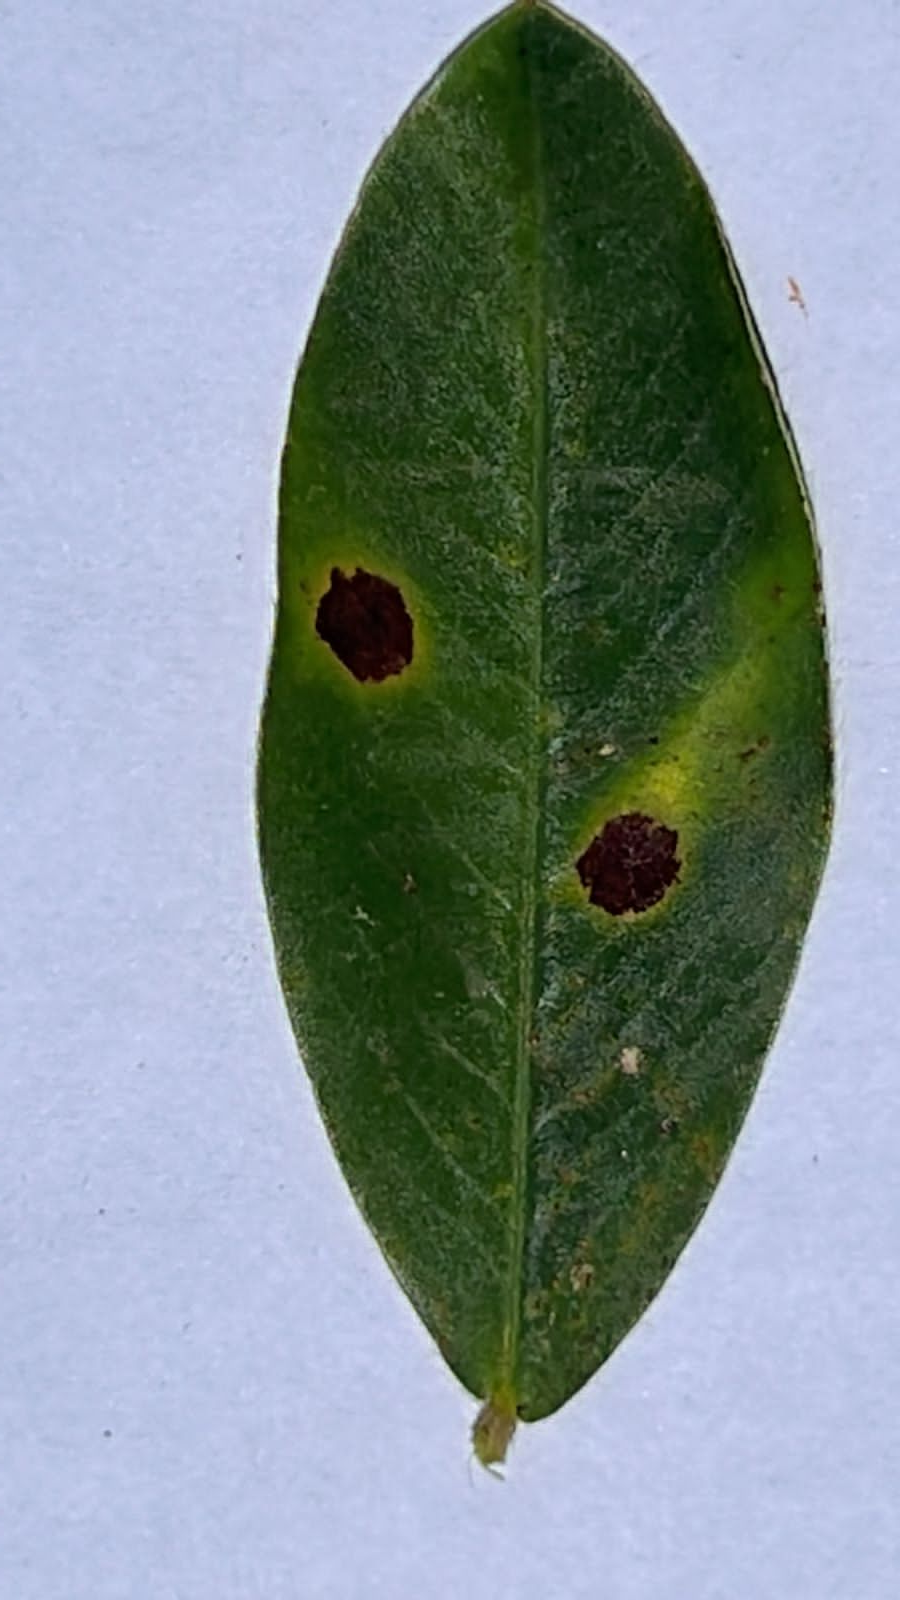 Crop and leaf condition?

peanut, nothapassalora personata
